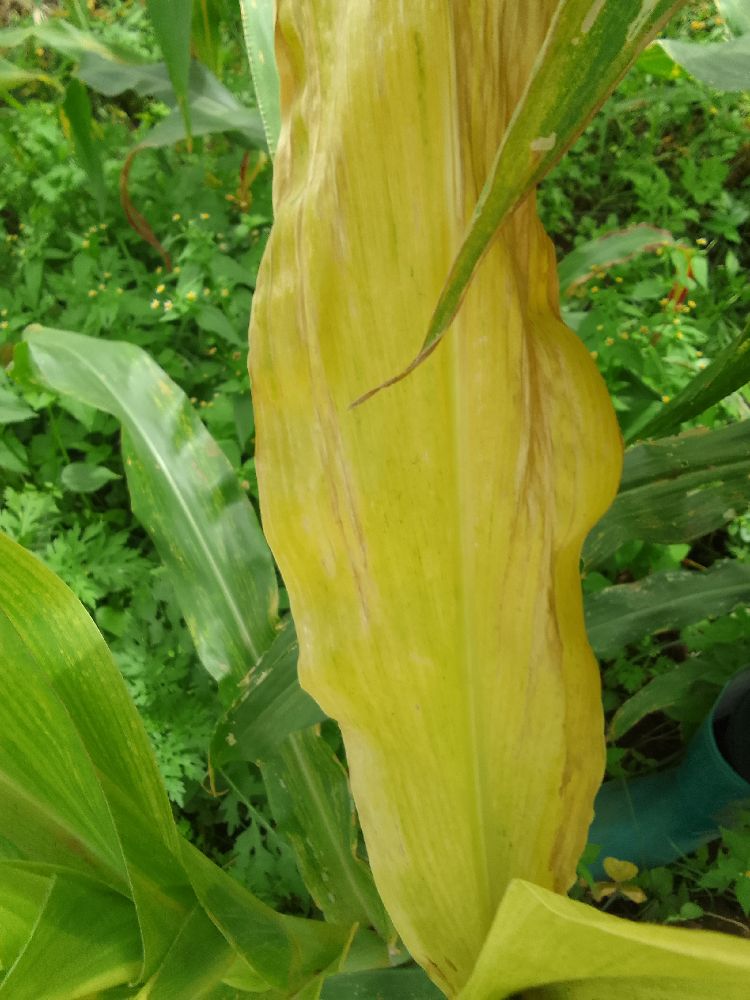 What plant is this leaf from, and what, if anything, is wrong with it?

maize, maize lethal necrosis
